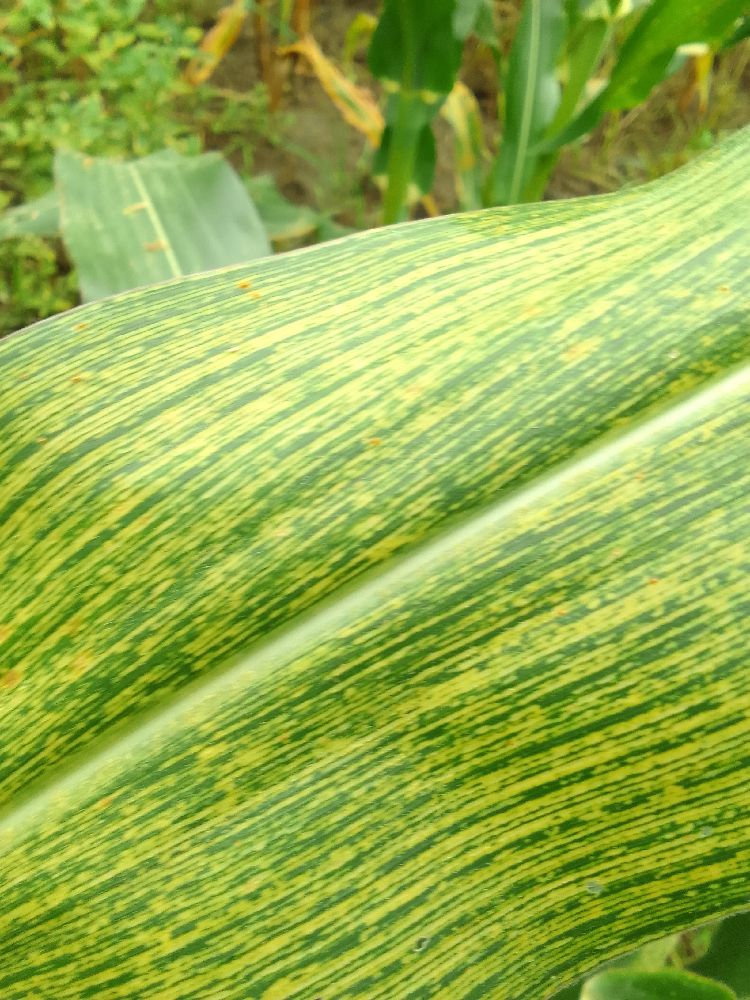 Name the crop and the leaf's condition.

maize, maize streak virus
